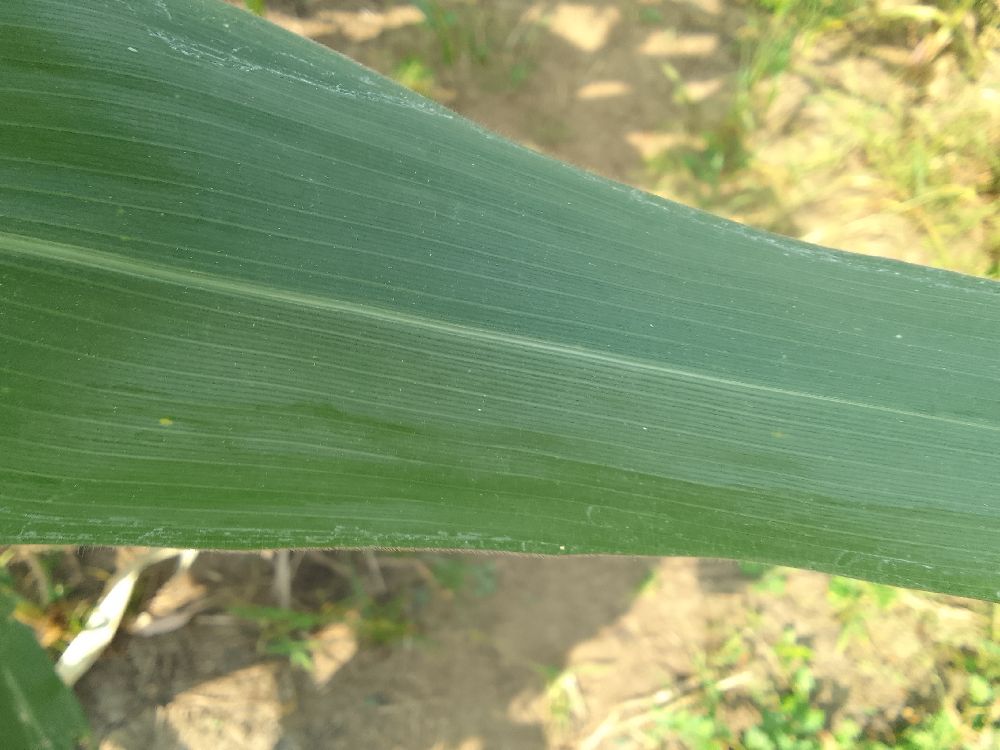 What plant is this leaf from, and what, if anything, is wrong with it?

maize, healthy
